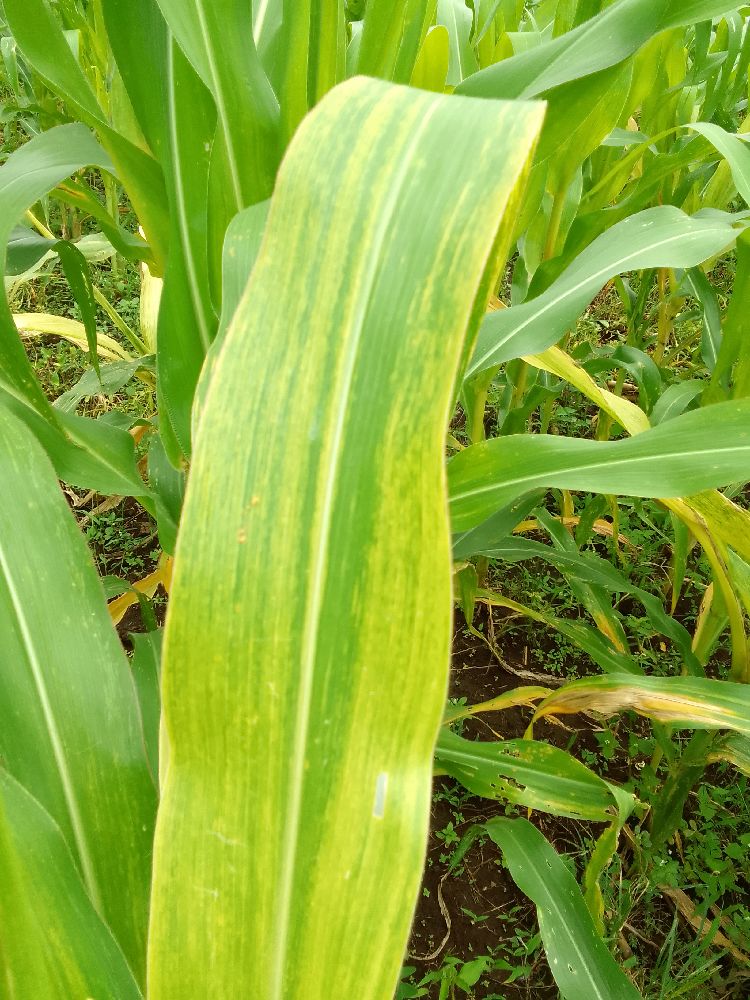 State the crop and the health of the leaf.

maize, maize lethal necrosis
